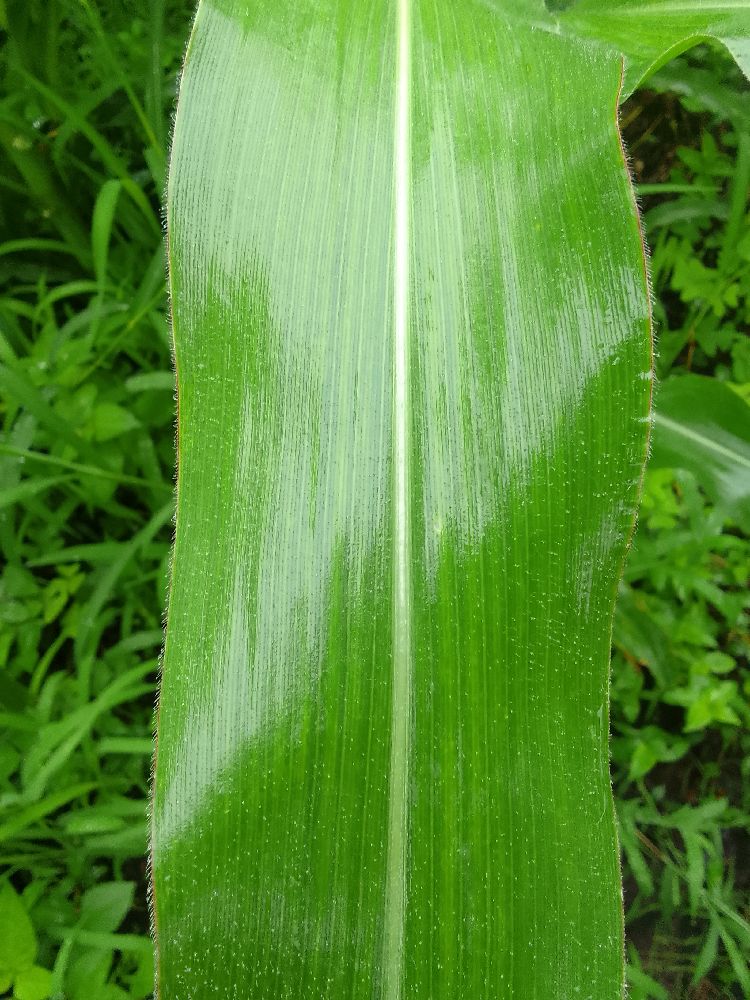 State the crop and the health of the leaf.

maize, healthy
